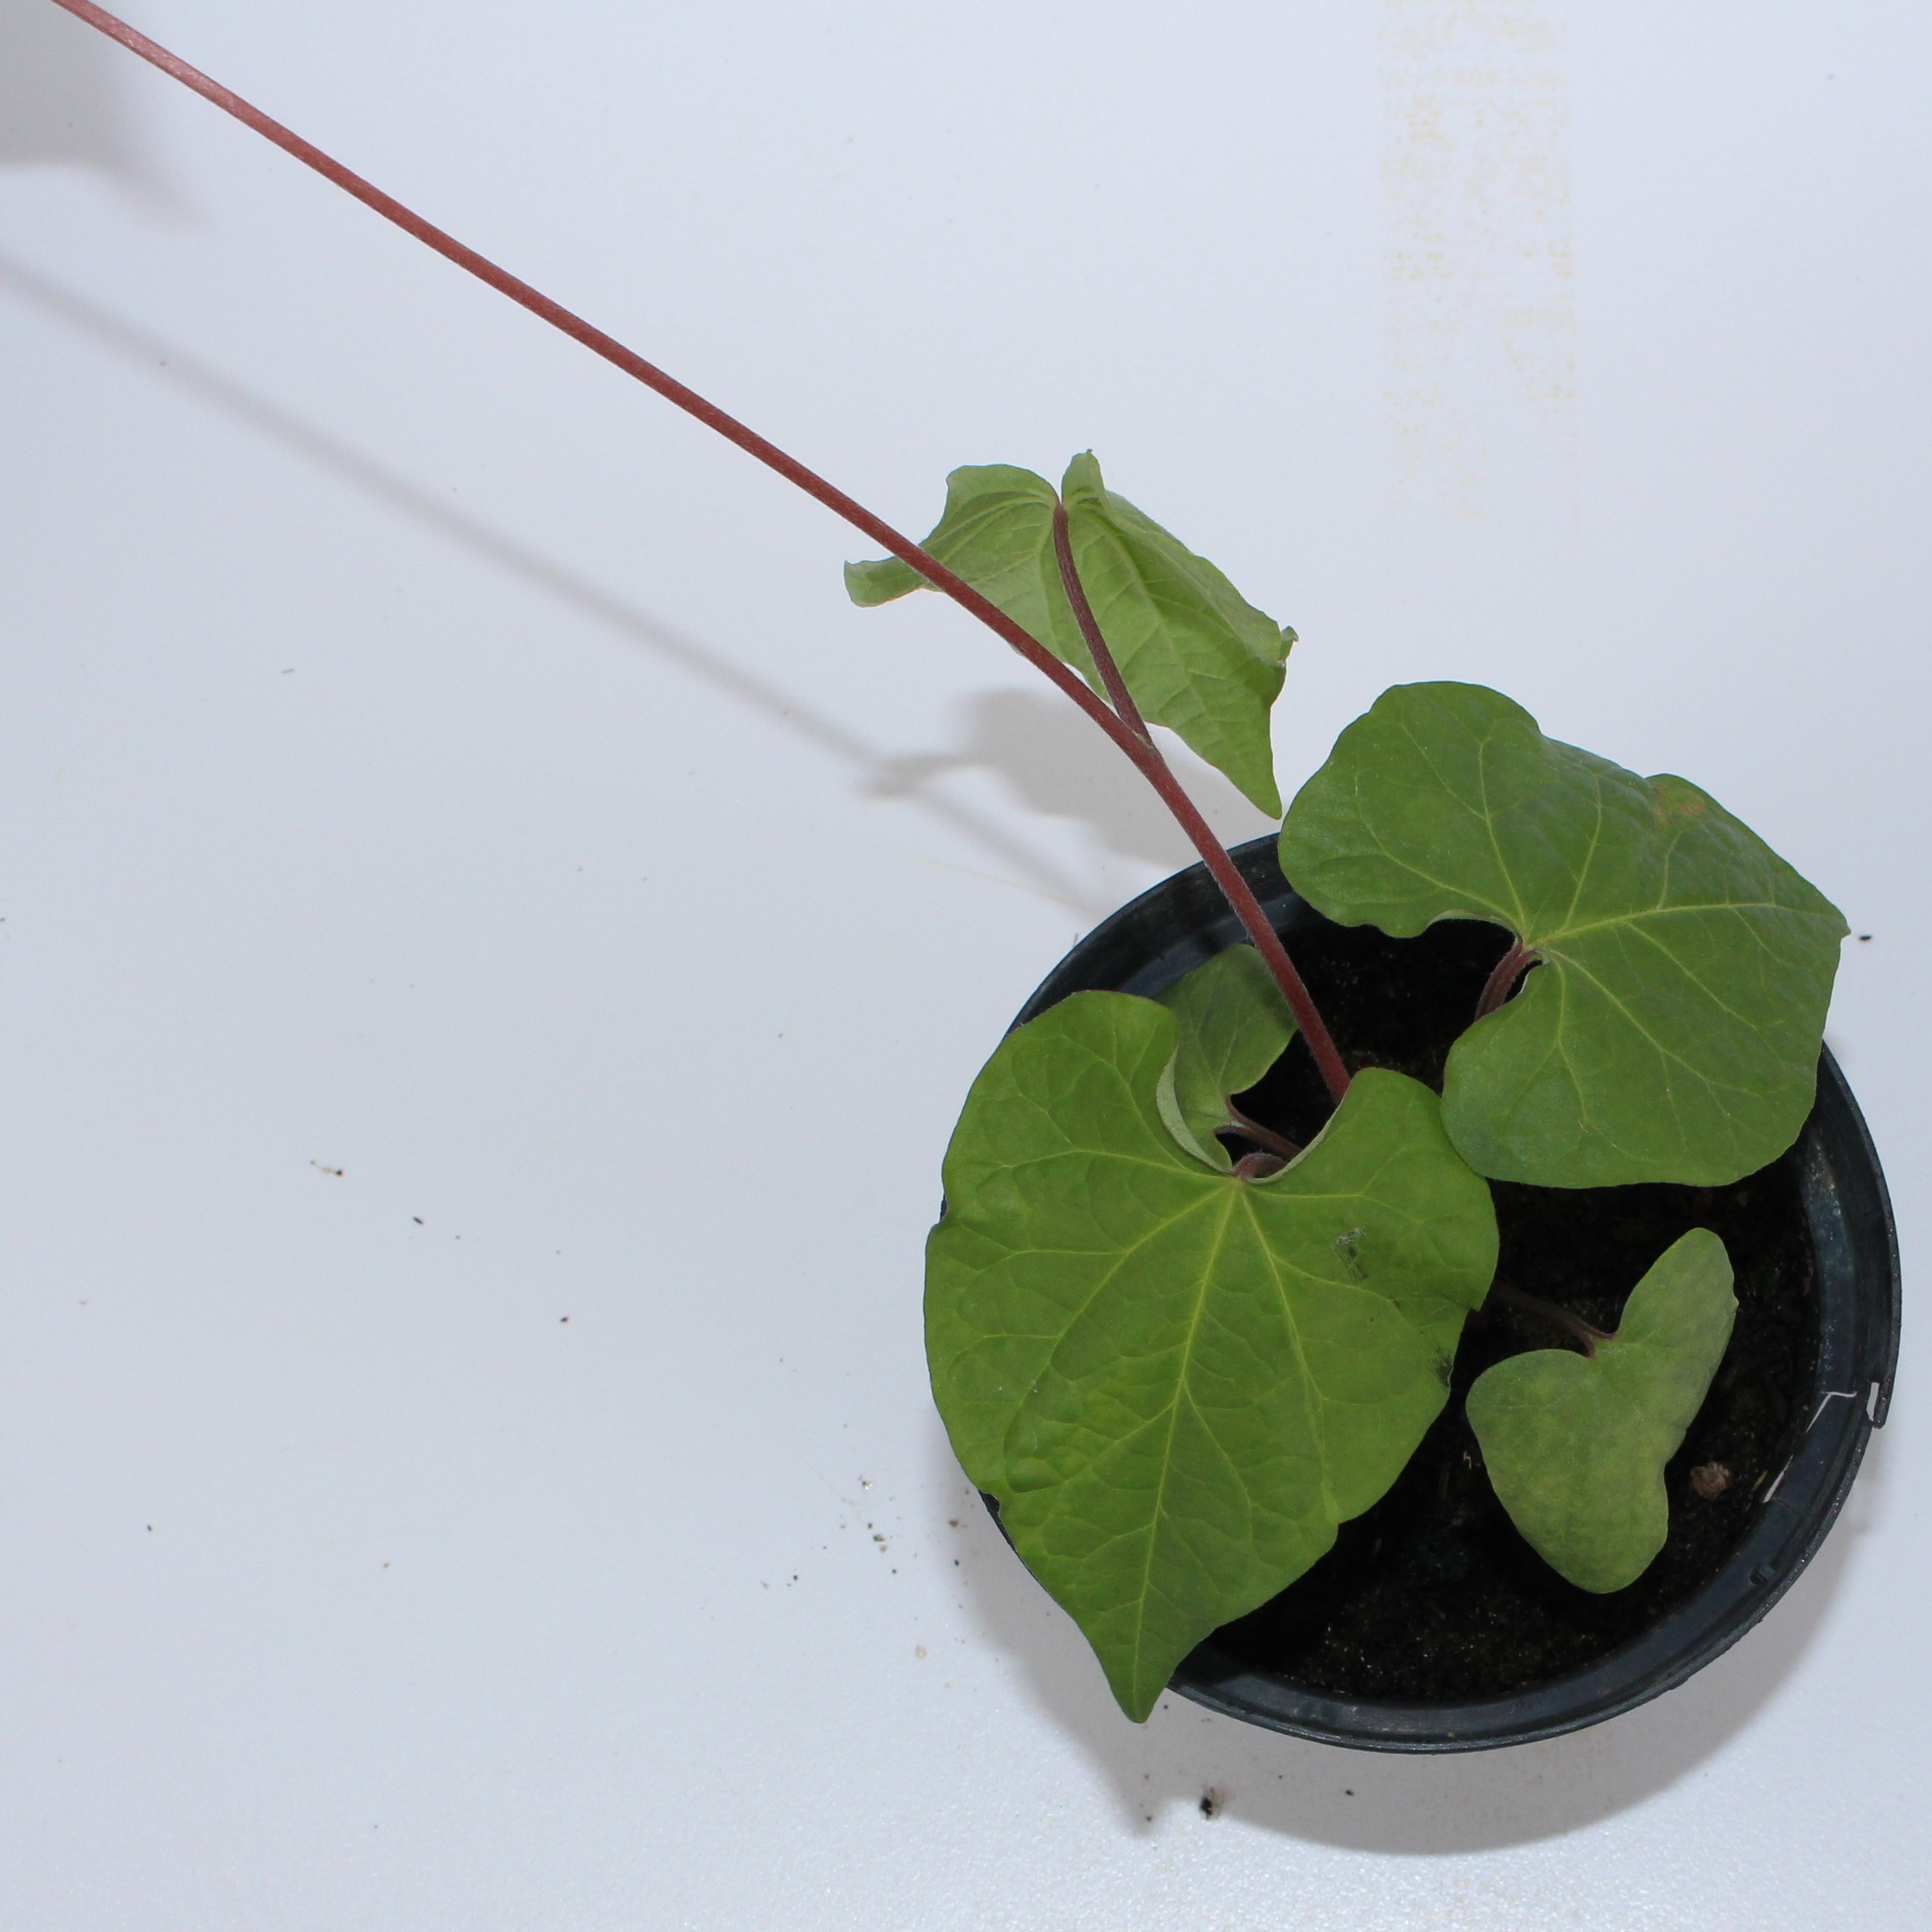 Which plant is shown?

Convolvulus arvensis
